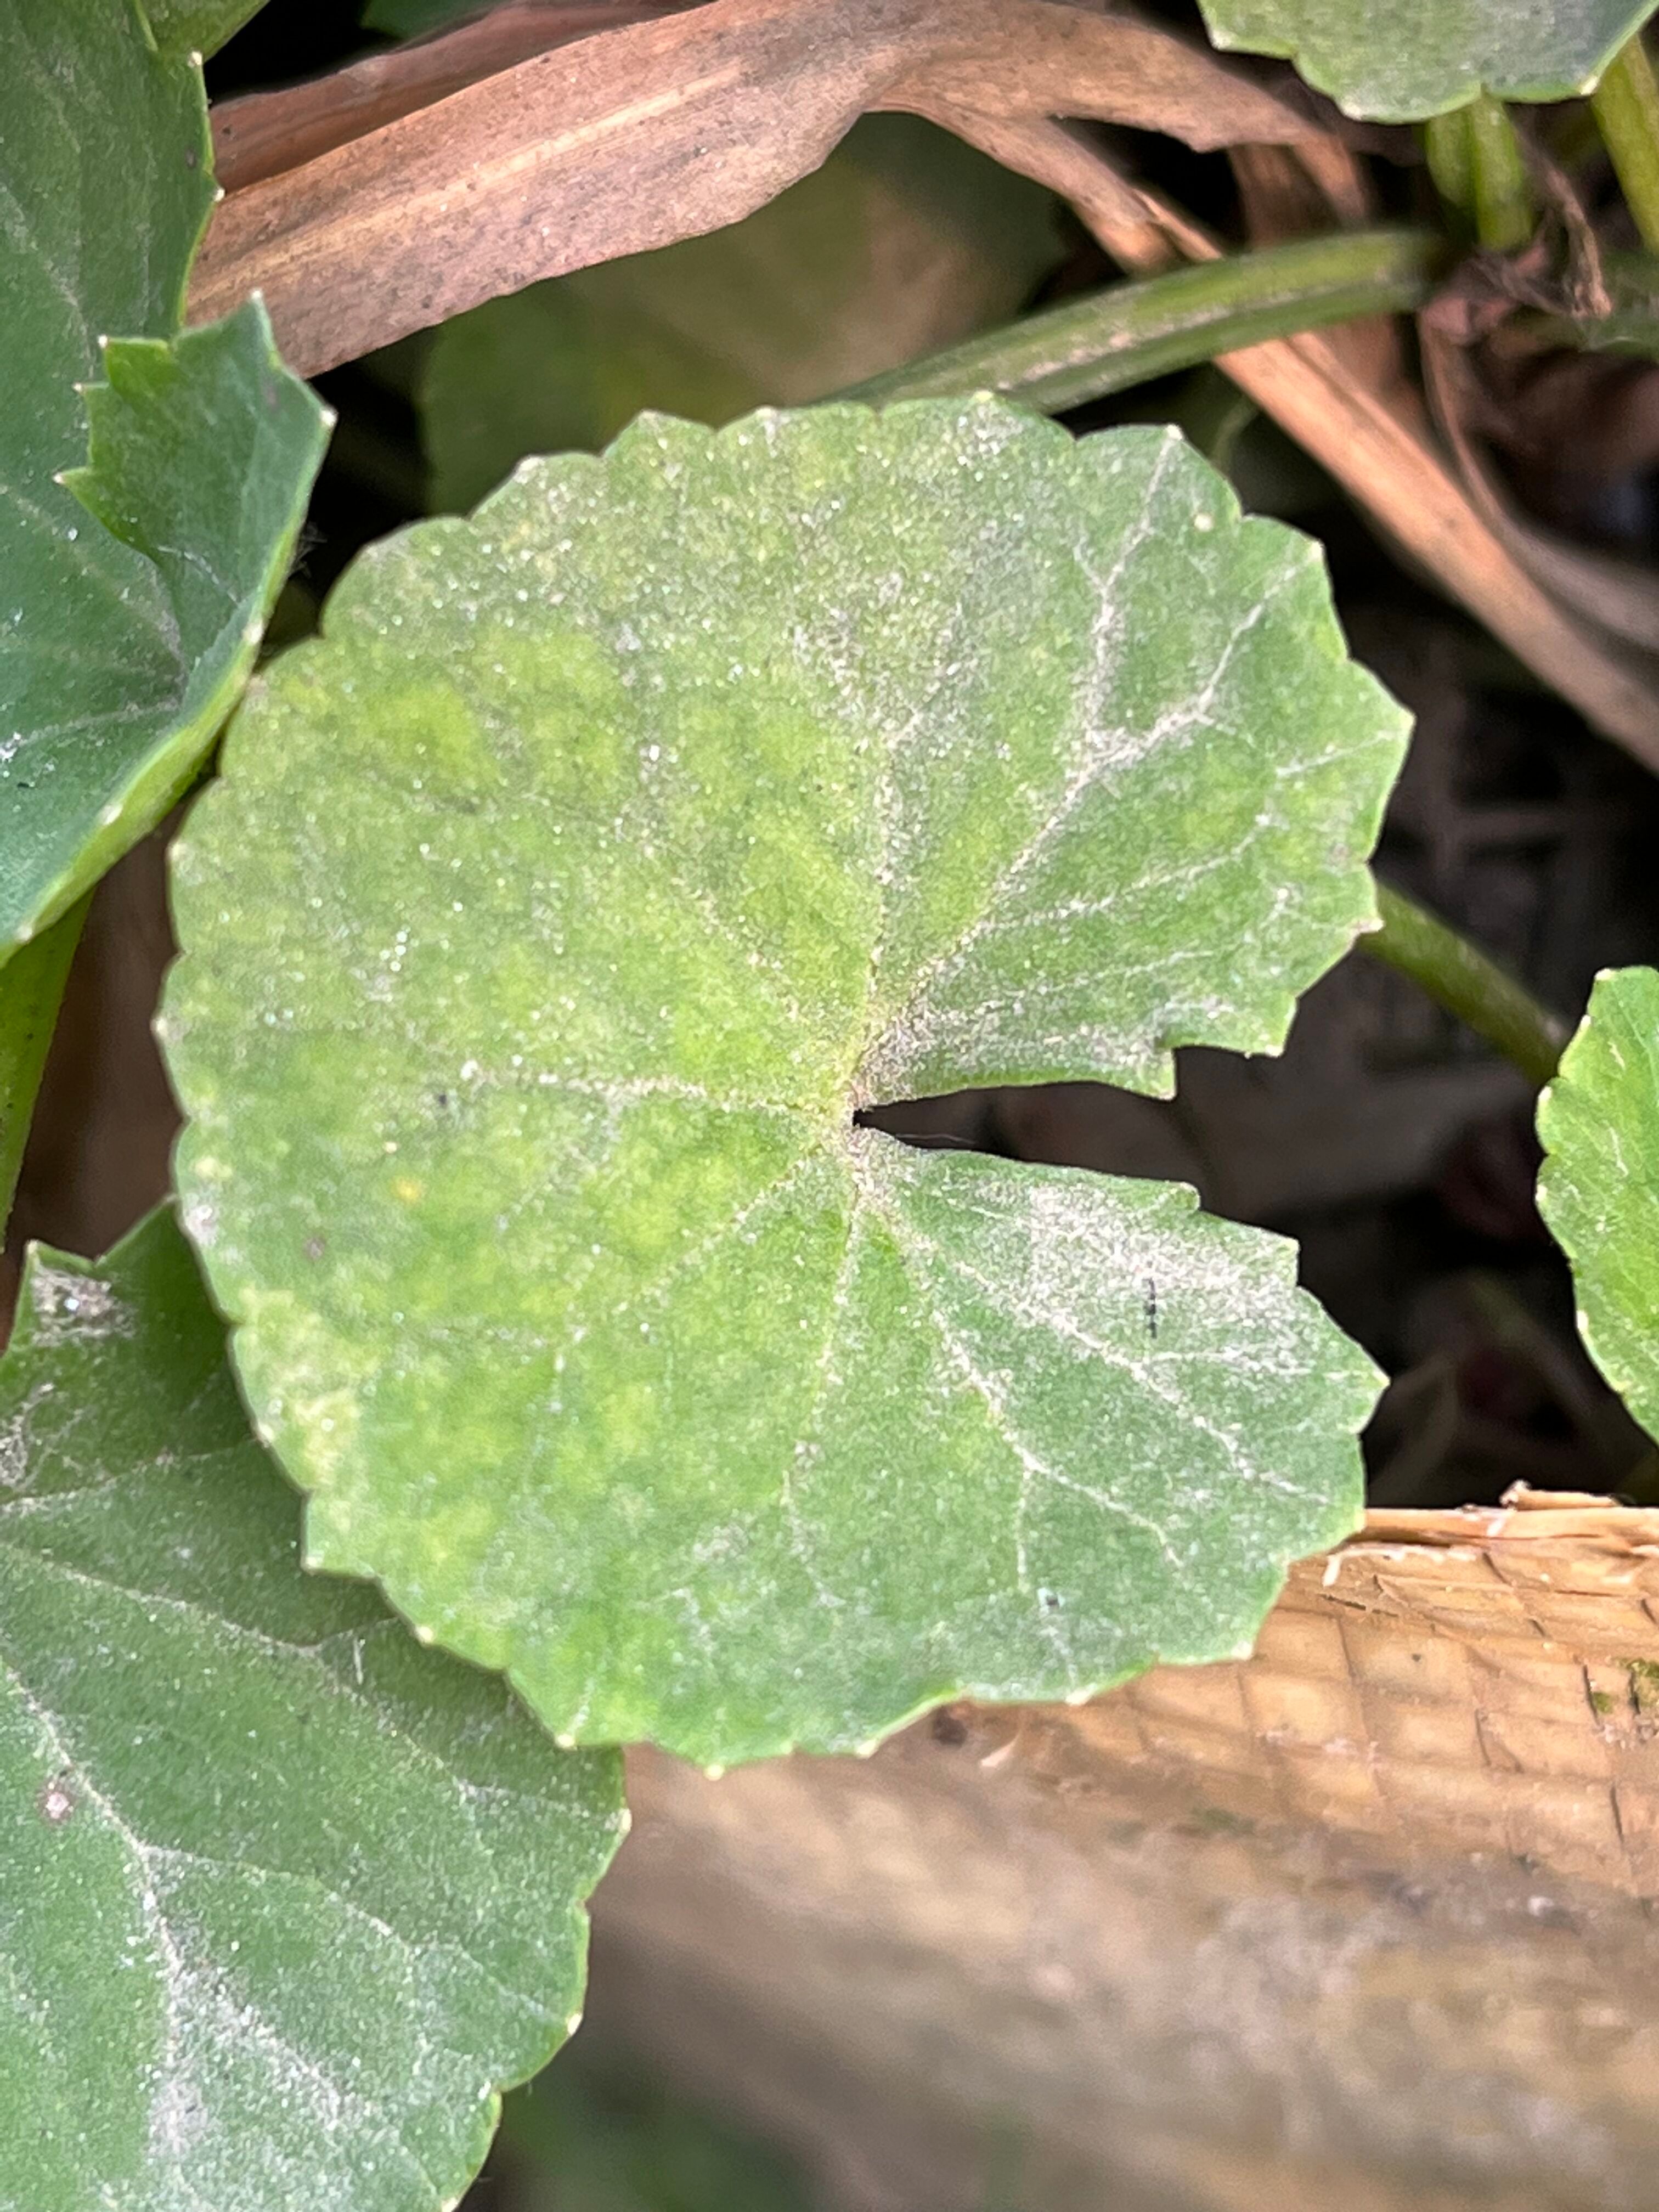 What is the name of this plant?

thankuni
